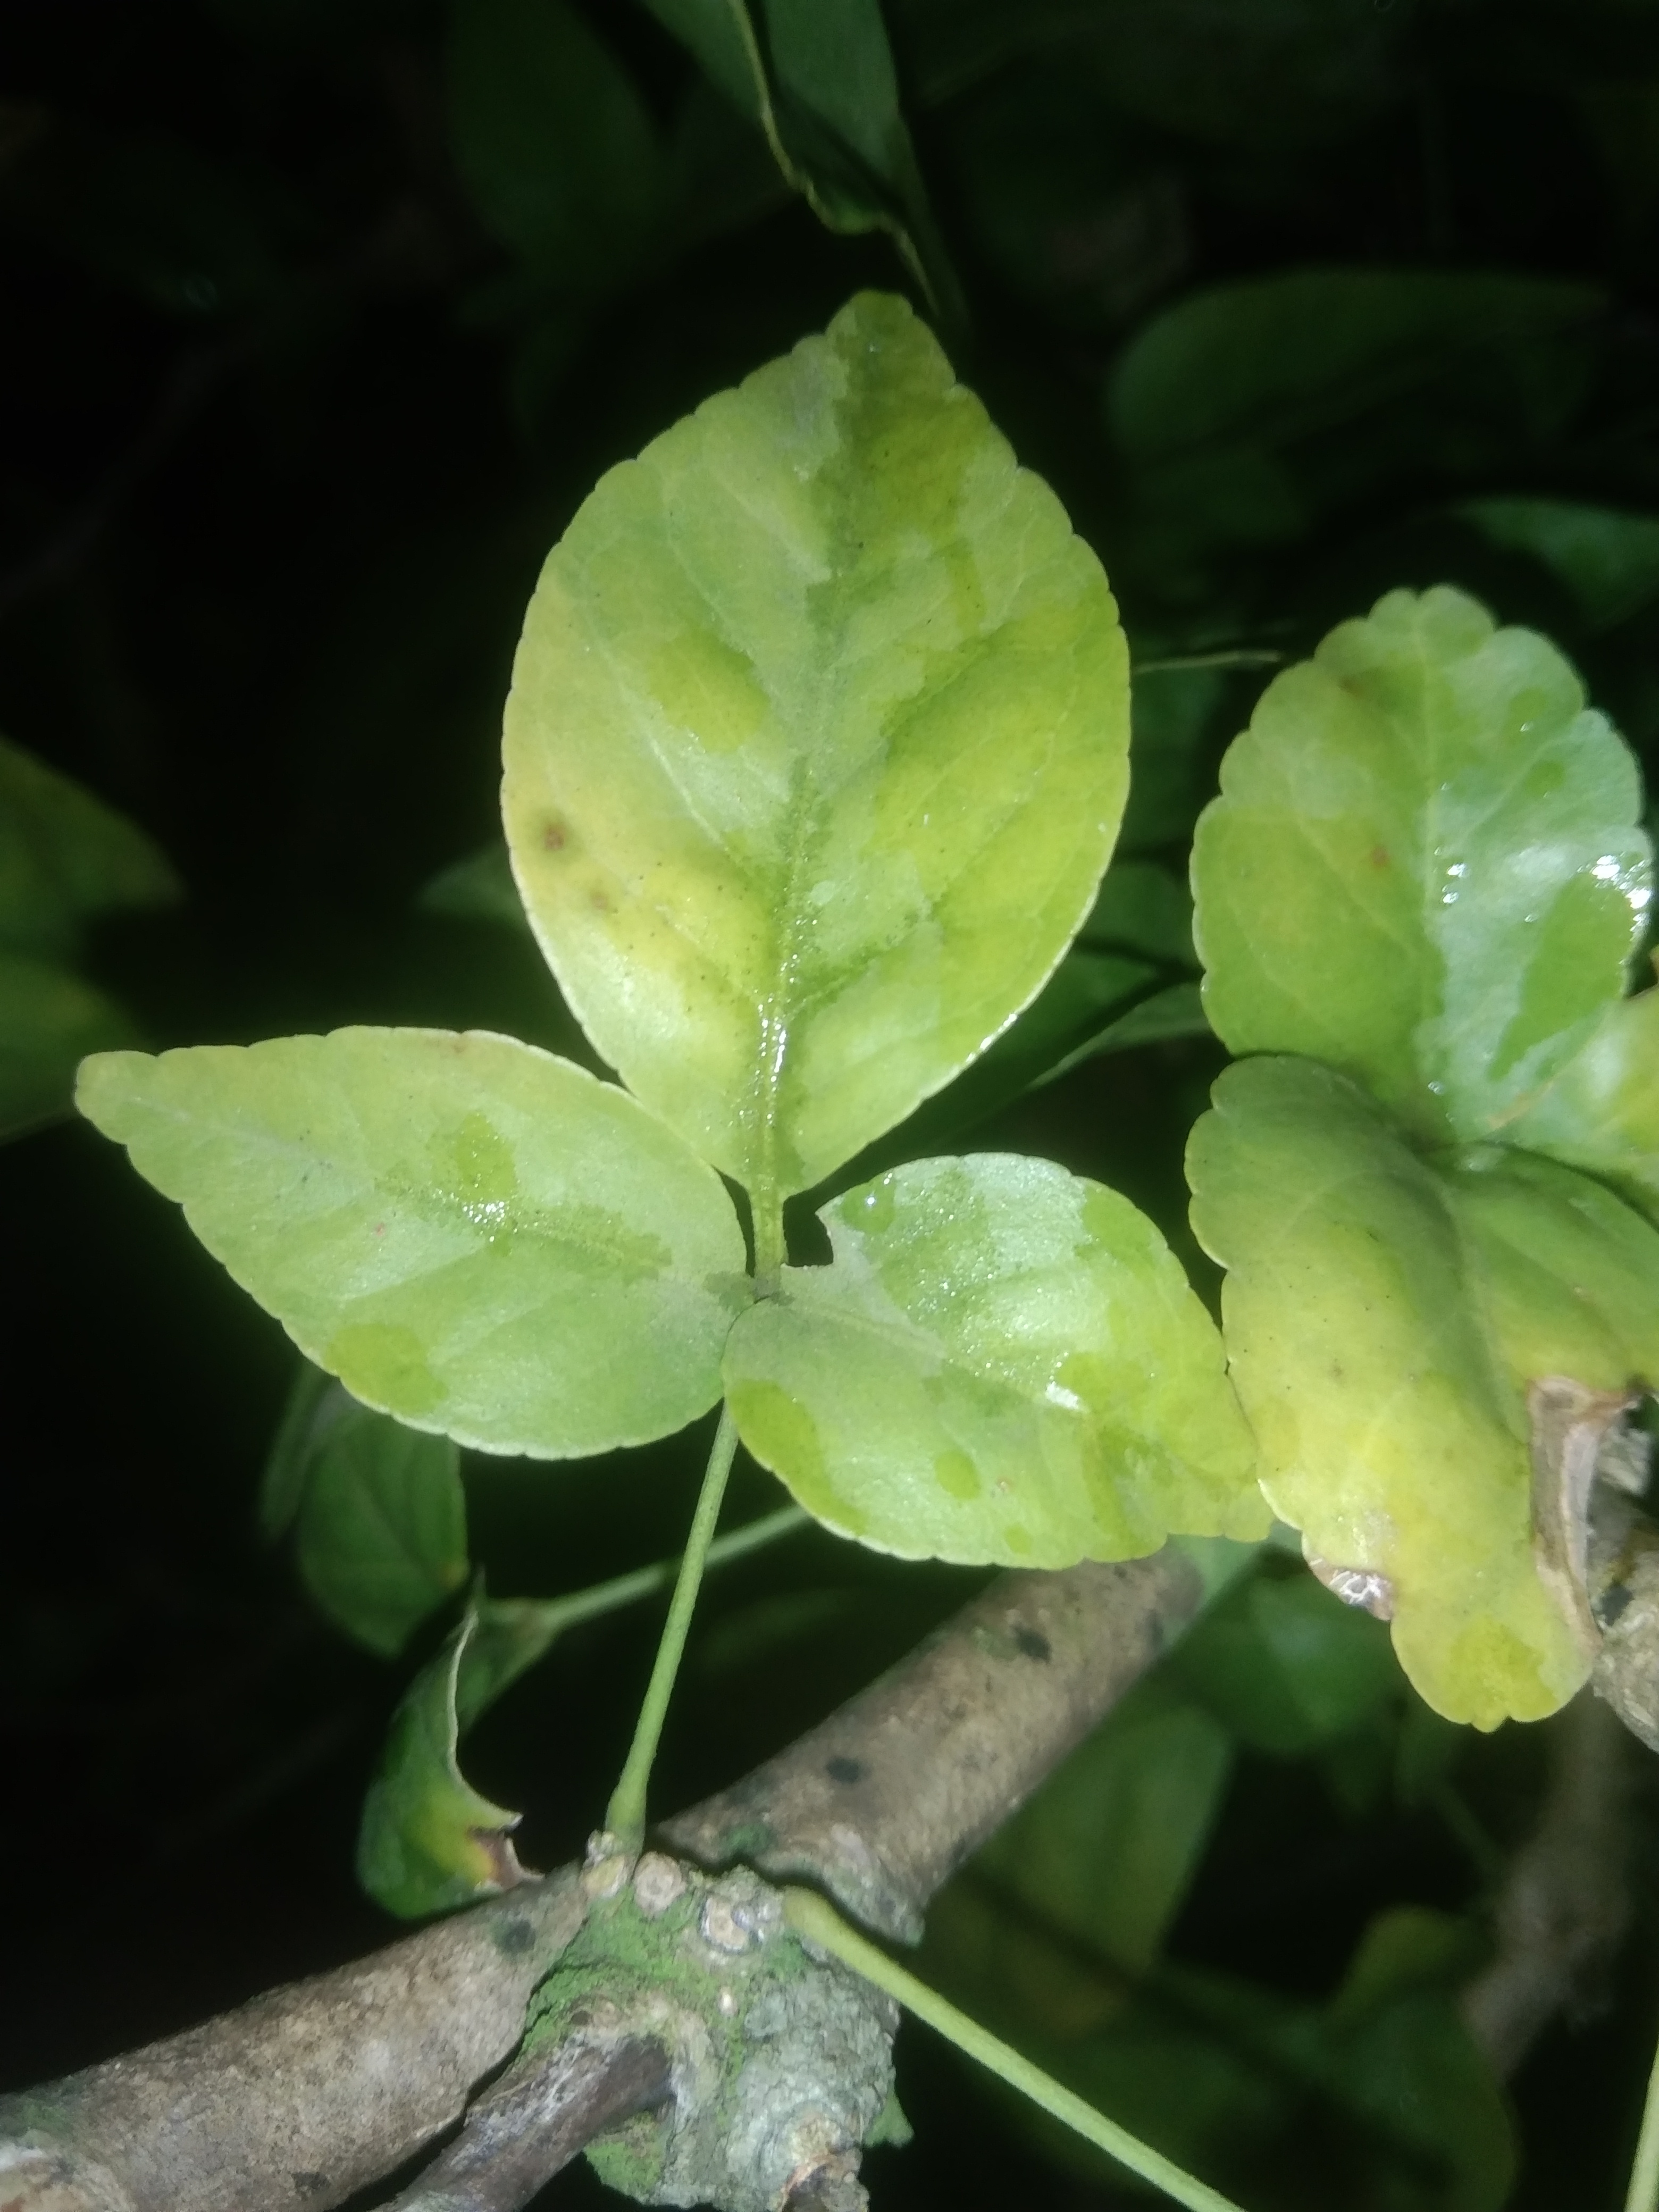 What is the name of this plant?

wood apple
